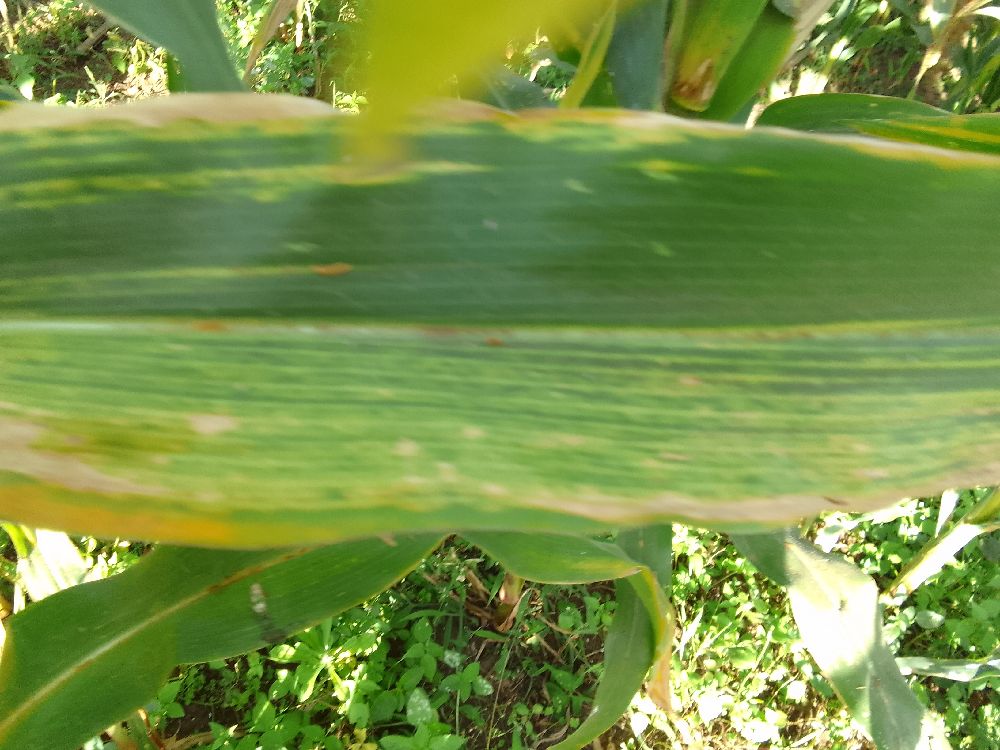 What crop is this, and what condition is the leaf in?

maize, maize lethal necrosis
